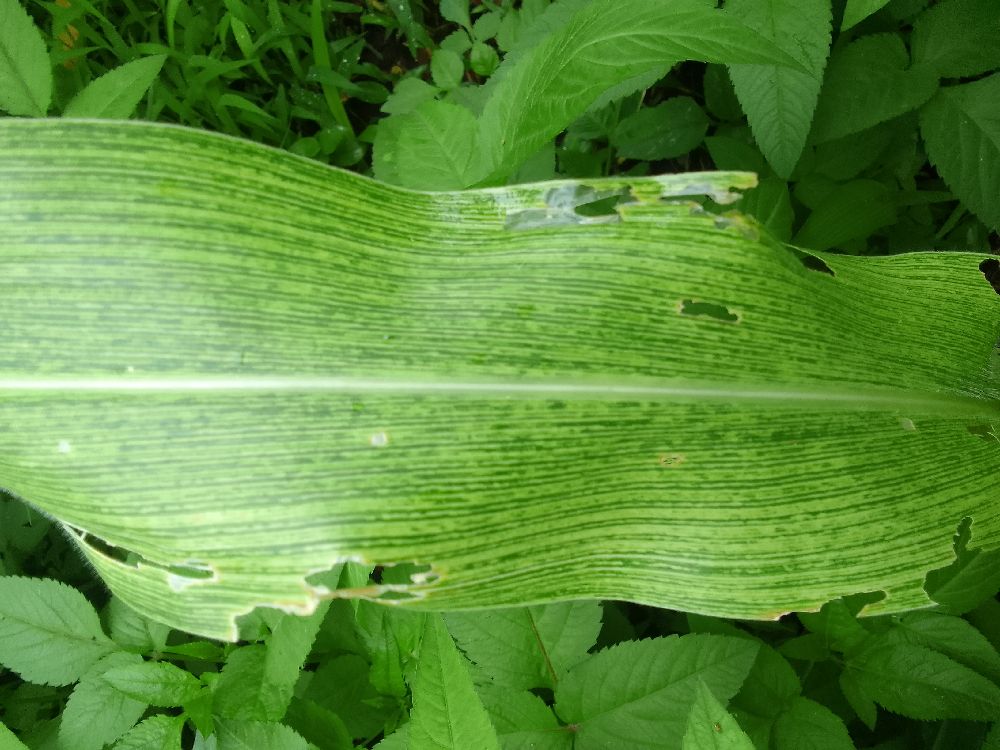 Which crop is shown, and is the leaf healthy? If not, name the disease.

maize, maize streak virus
